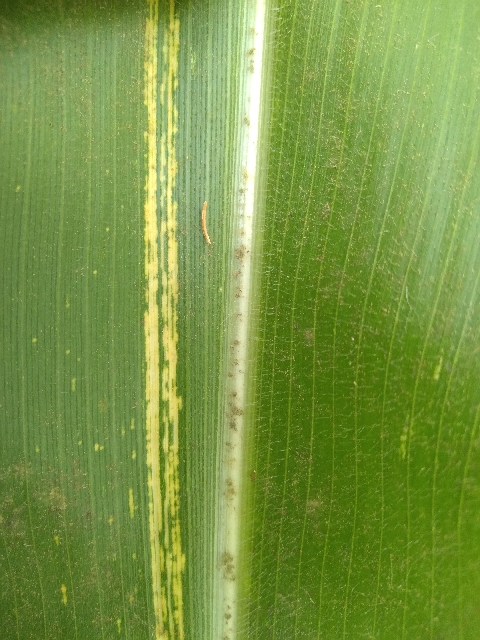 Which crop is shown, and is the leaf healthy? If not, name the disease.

maize, maize streak virus
